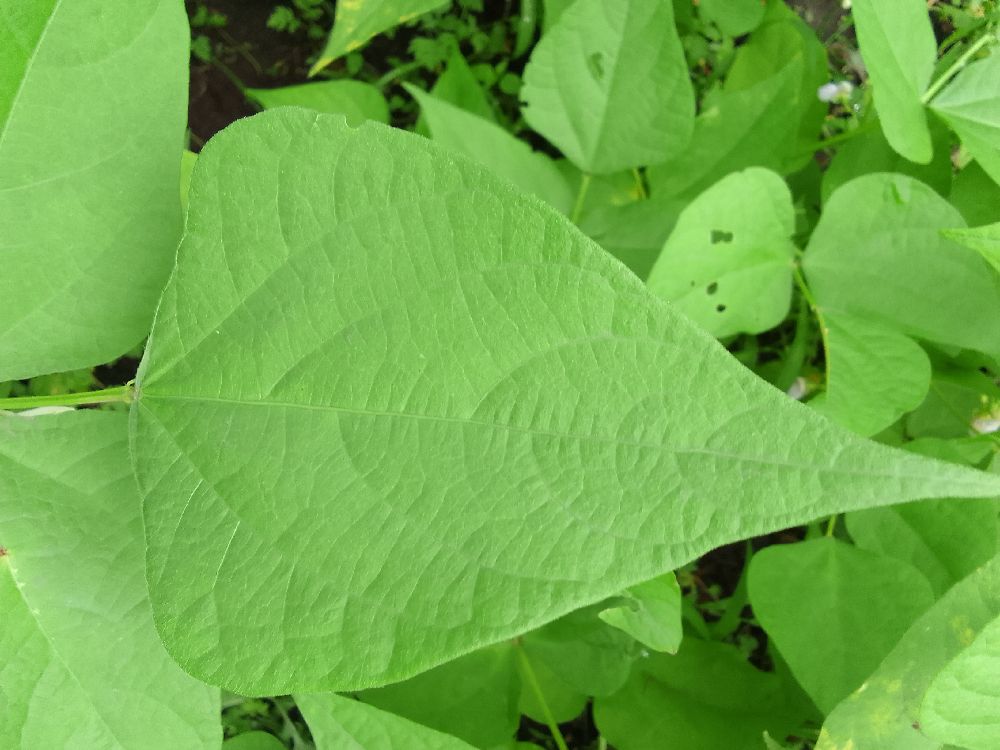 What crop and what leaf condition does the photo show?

common bean, healthy
